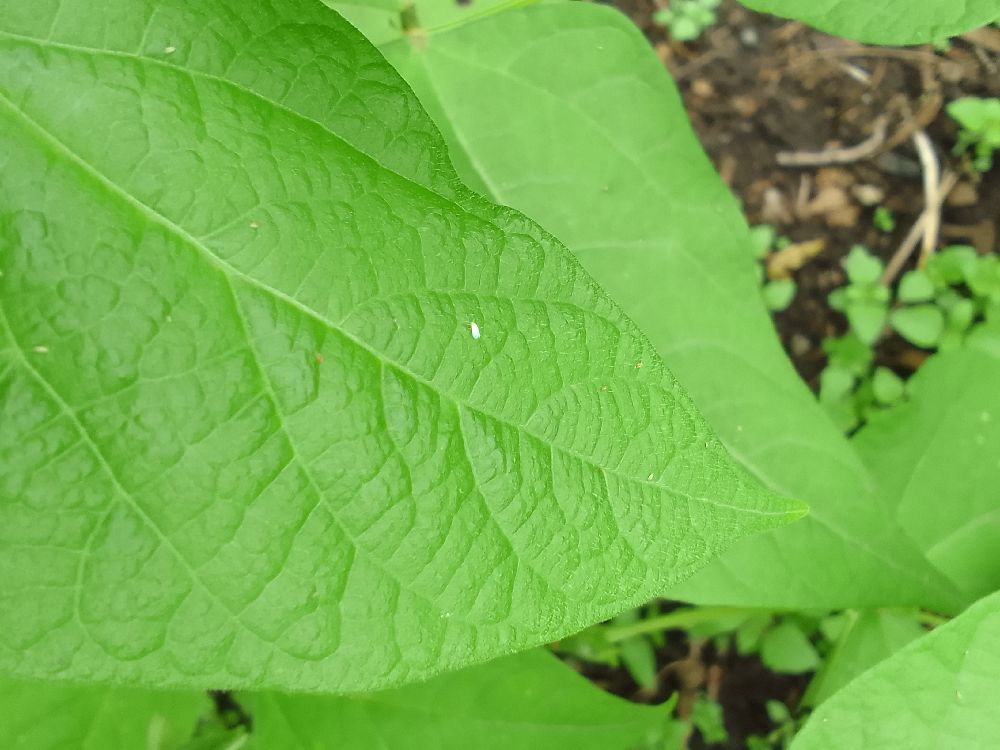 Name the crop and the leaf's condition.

common bean, healthy
